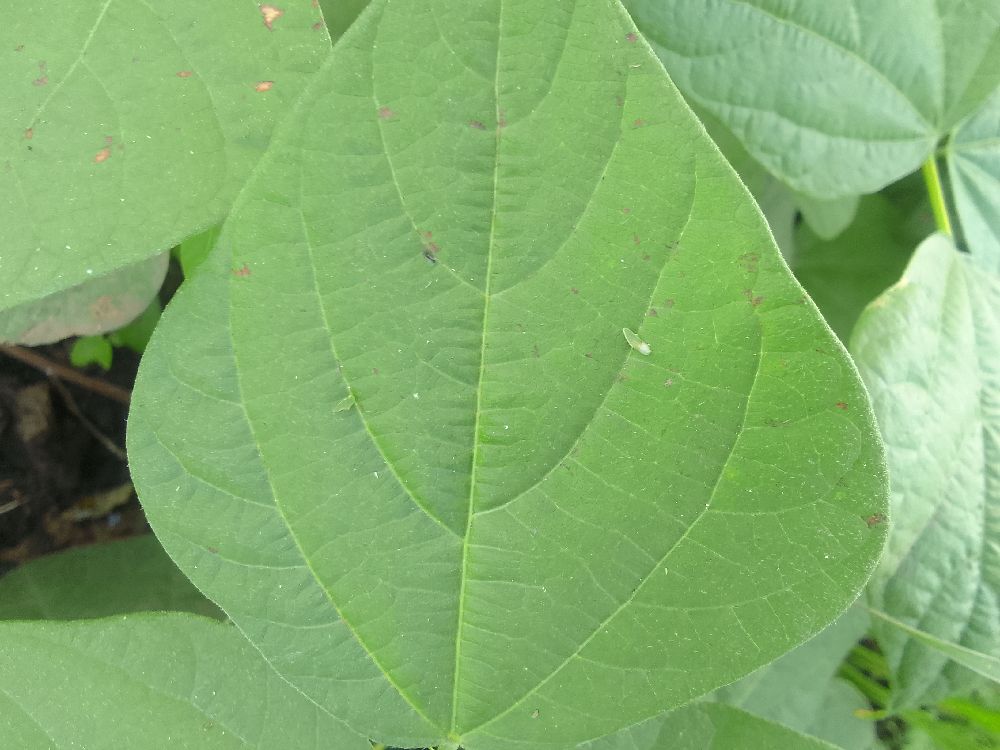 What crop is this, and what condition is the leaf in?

common bean, healthy
